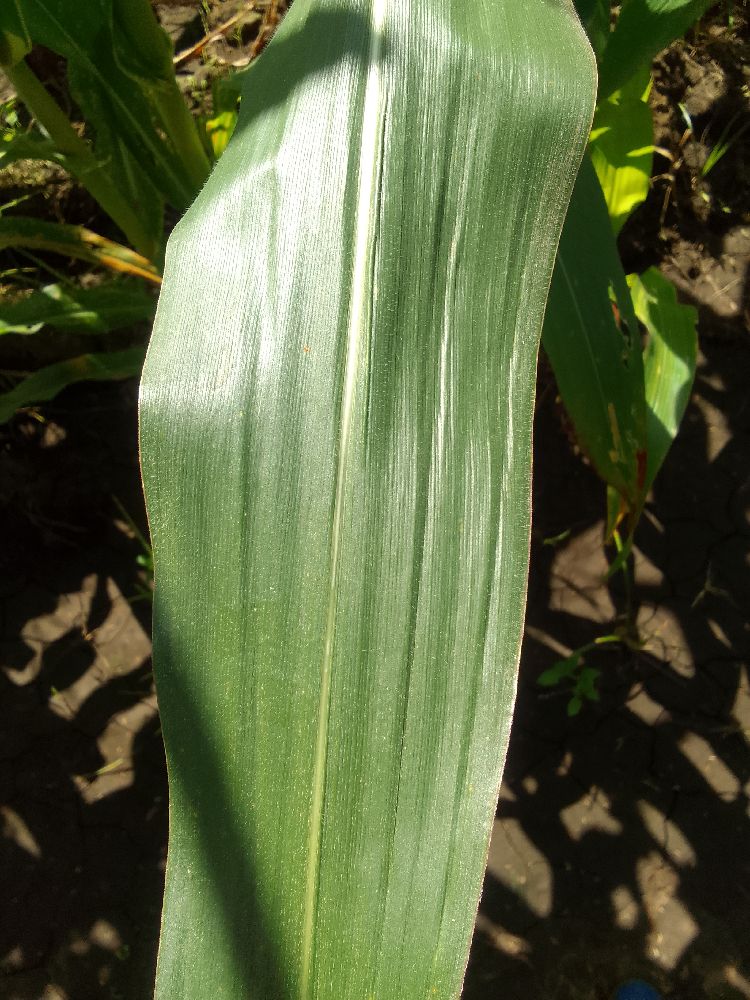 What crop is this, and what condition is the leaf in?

maize, healthy
